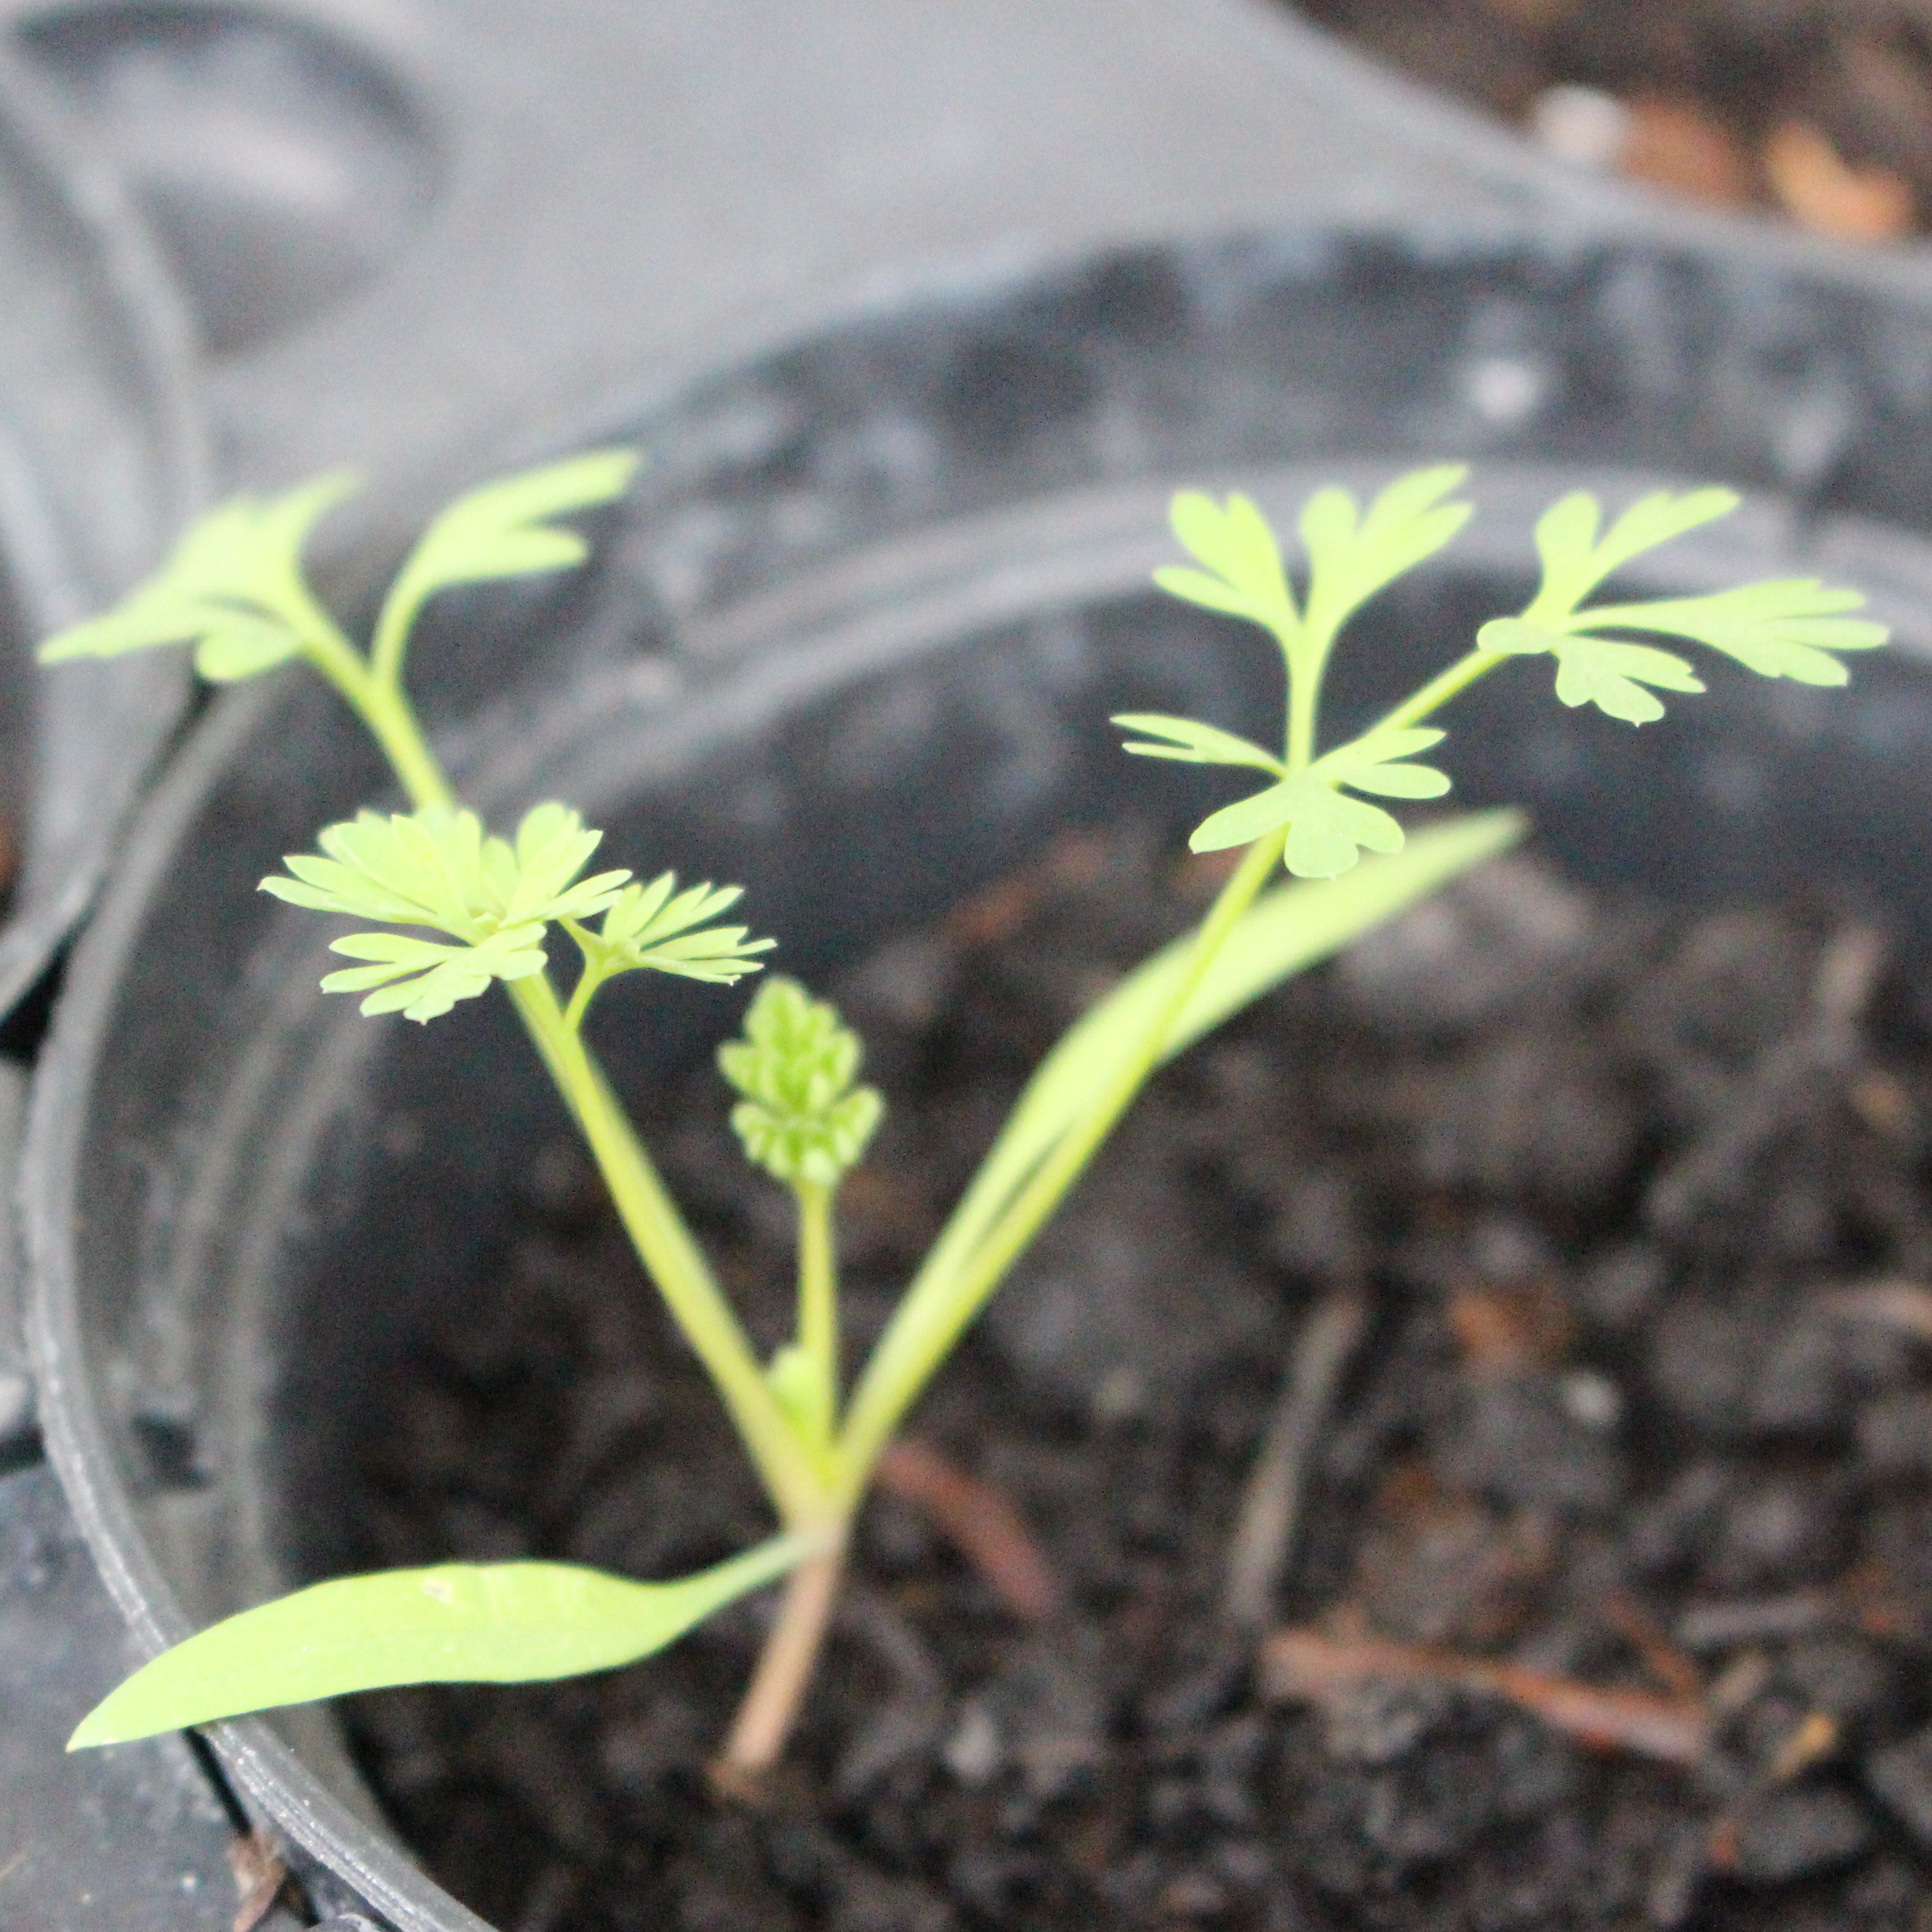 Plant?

Fumaria officinalis
